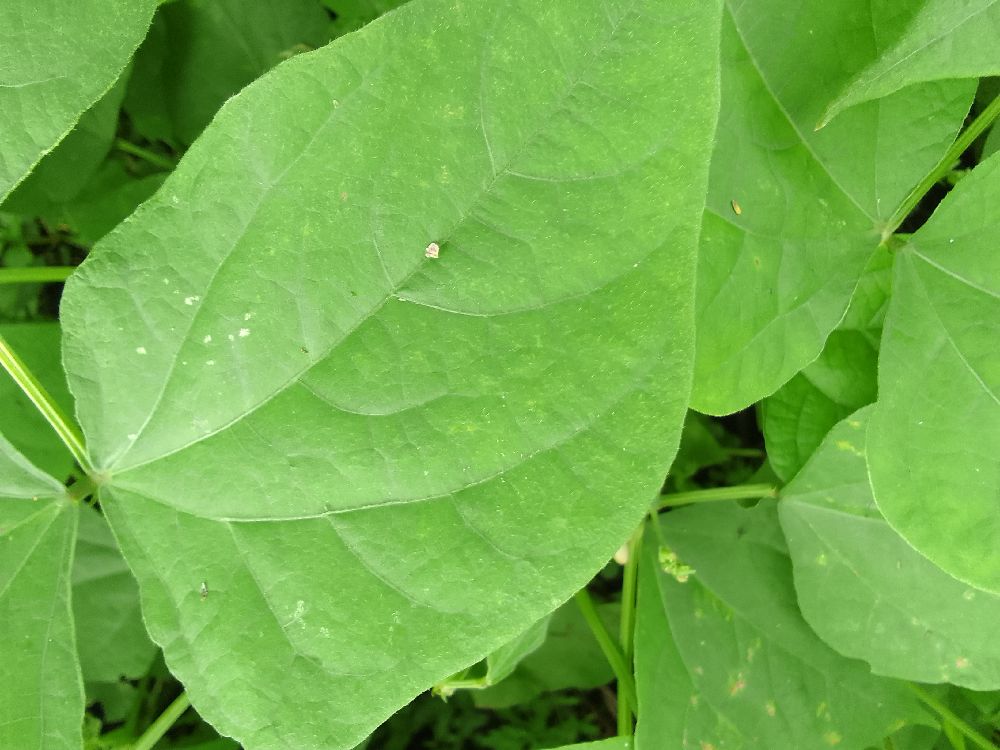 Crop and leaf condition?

common bean, healthy
